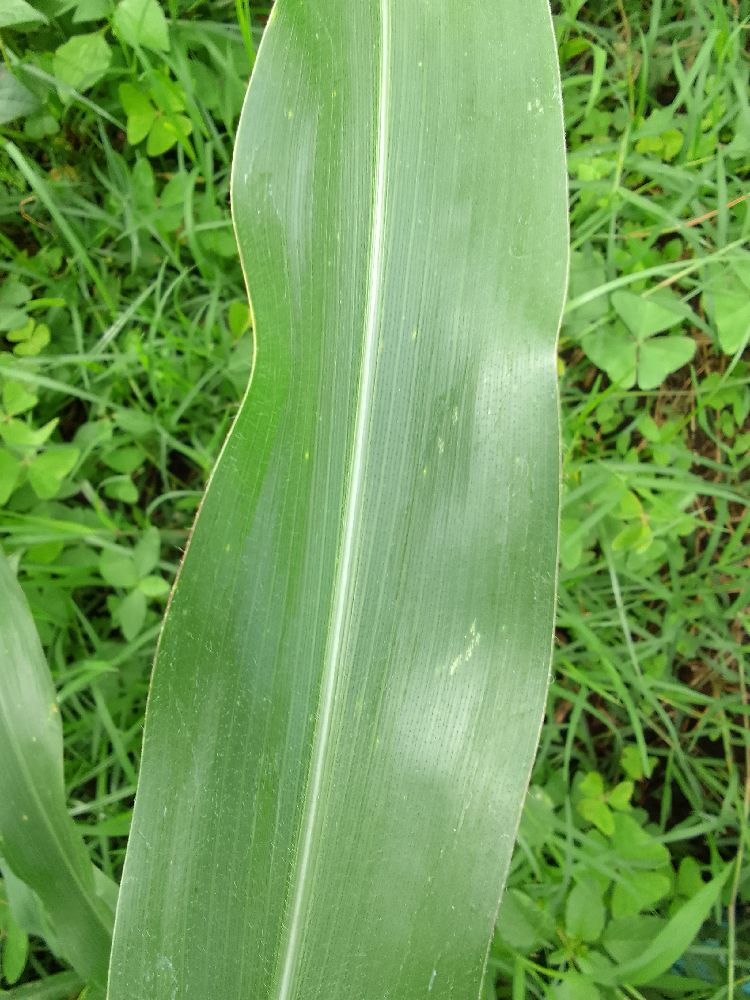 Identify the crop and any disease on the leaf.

maize, healthy
